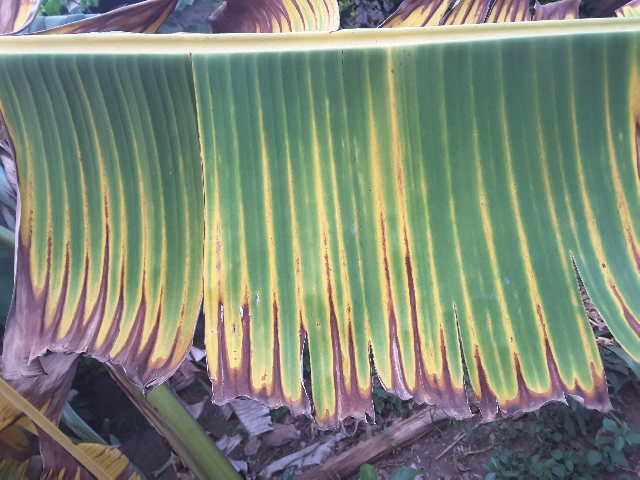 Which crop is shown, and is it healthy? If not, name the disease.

banana, fusarium wilt race 1
